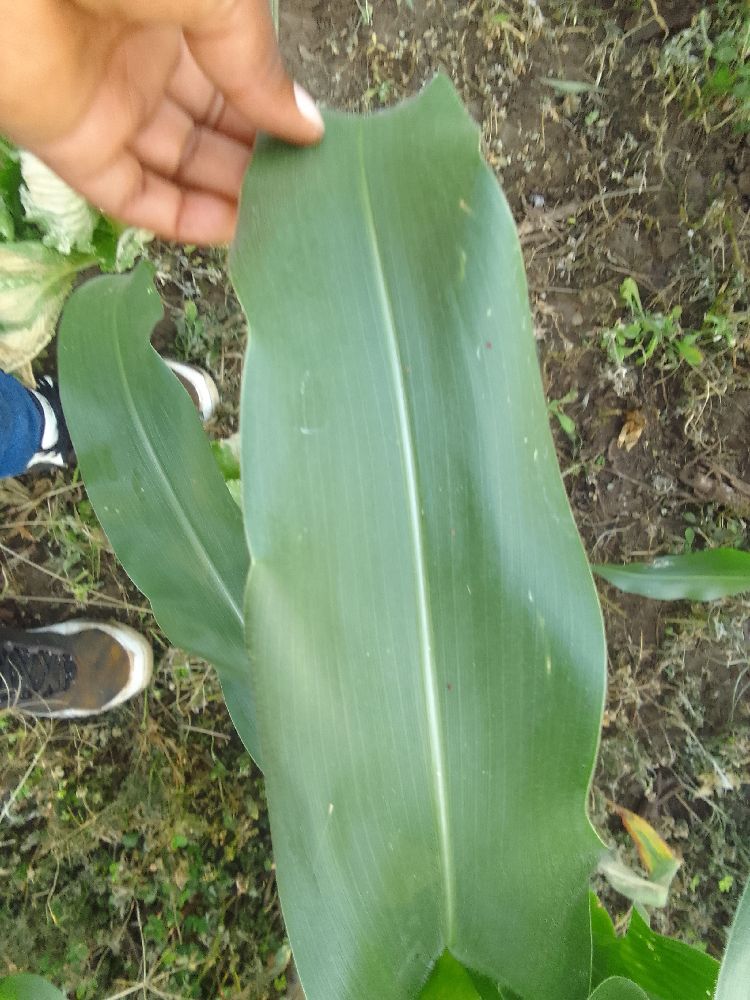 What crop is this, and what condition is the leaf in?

maize, healthy
